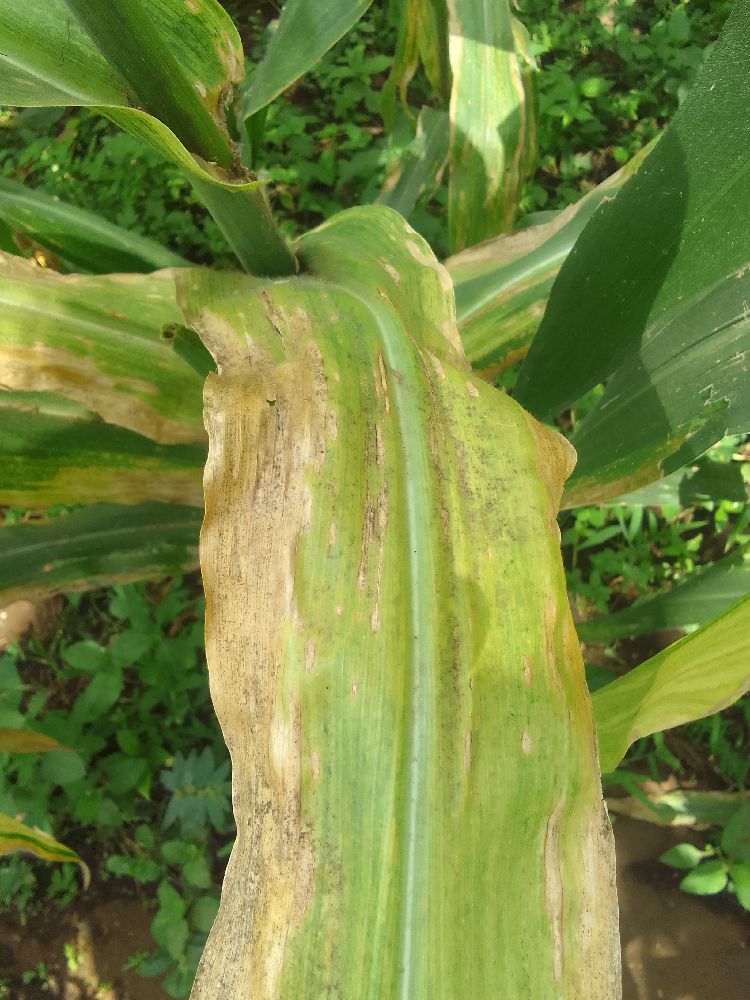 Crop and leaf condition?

maize, maize lethal necrosis
